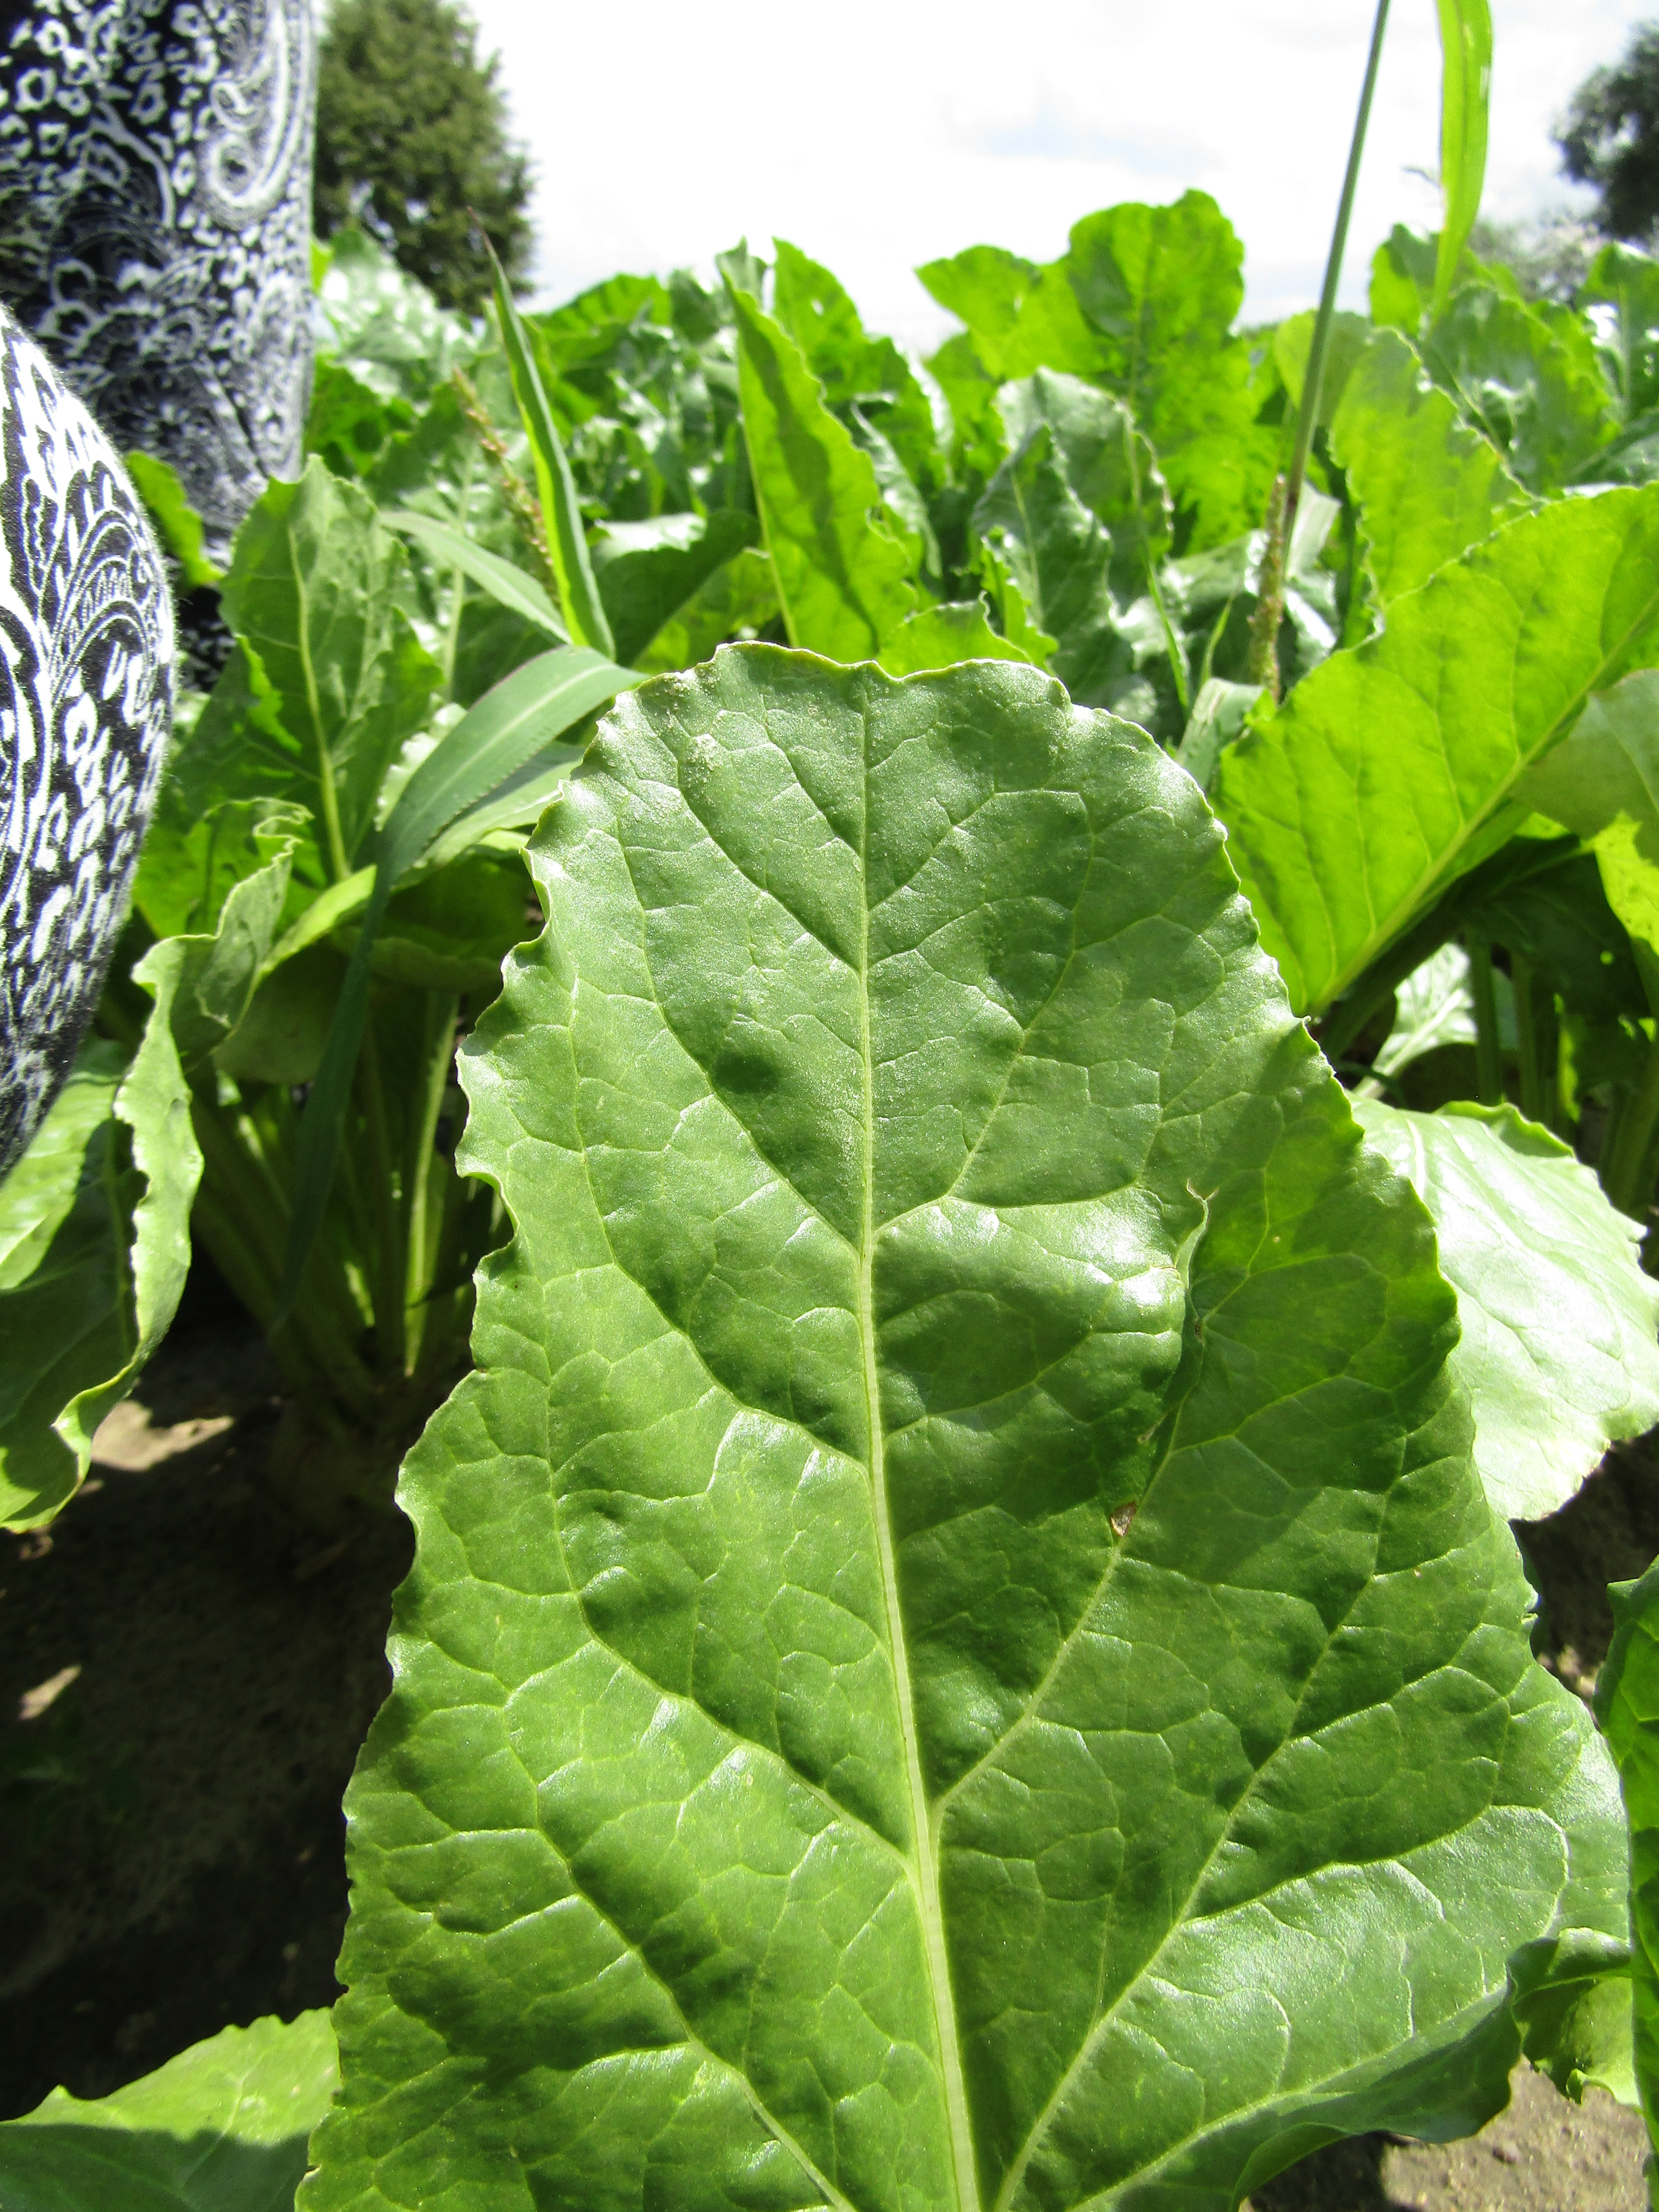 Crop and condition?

beet, cercospora
